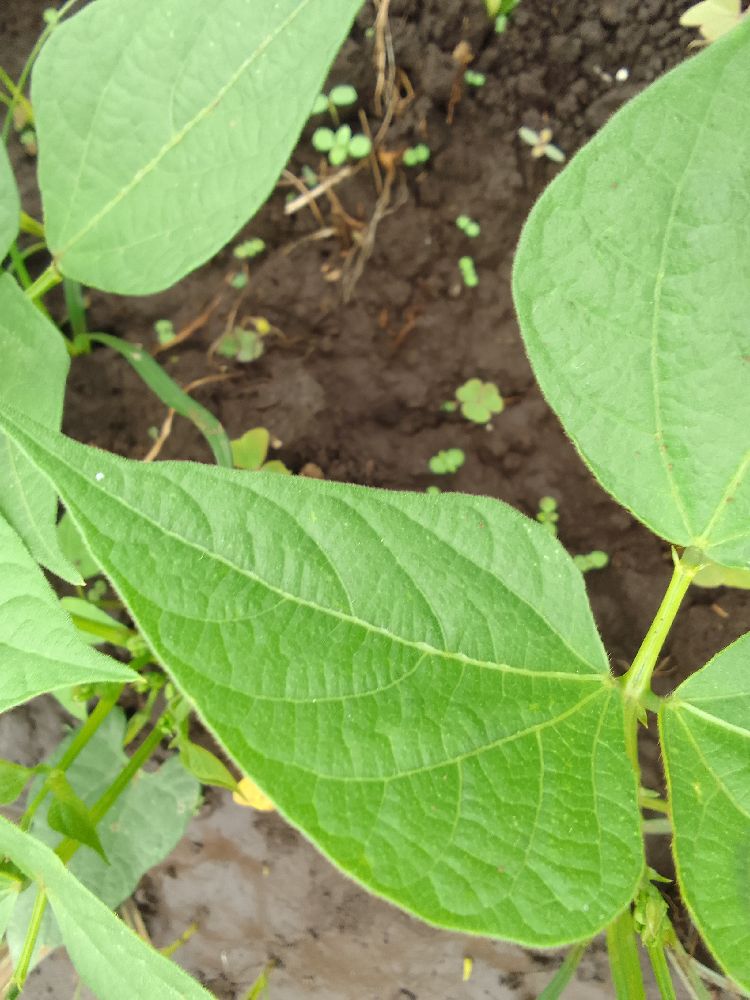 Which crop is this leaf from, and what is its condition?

common bean, healthy
